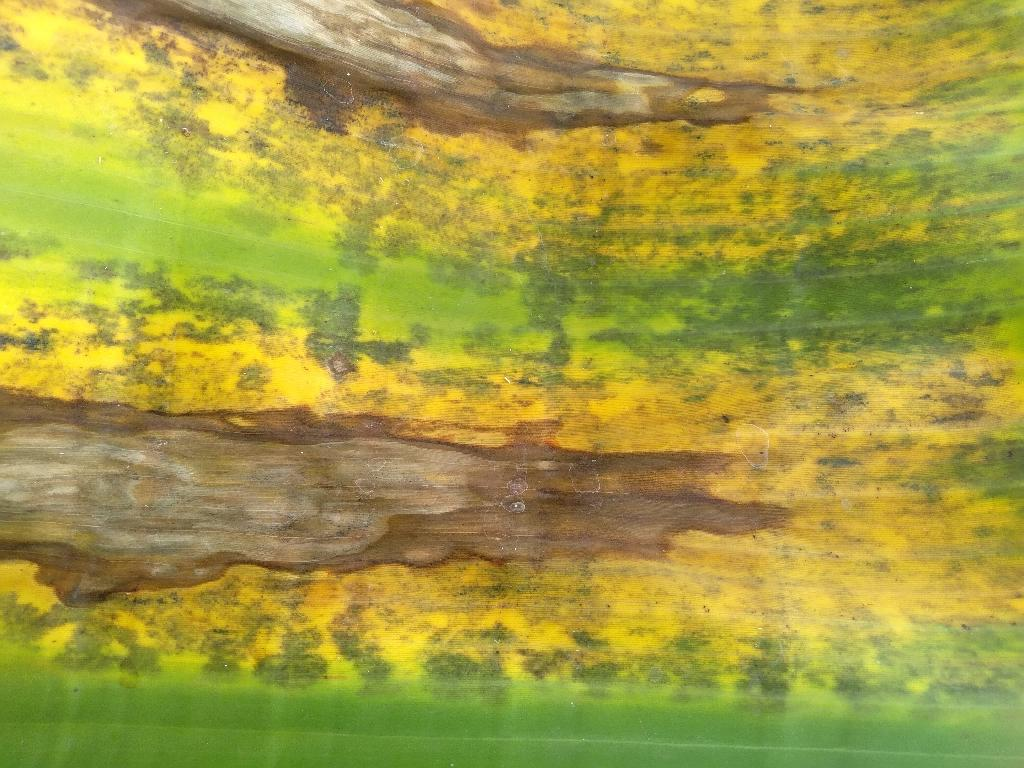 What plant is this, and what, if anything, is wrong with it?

banana, black sigatoka
